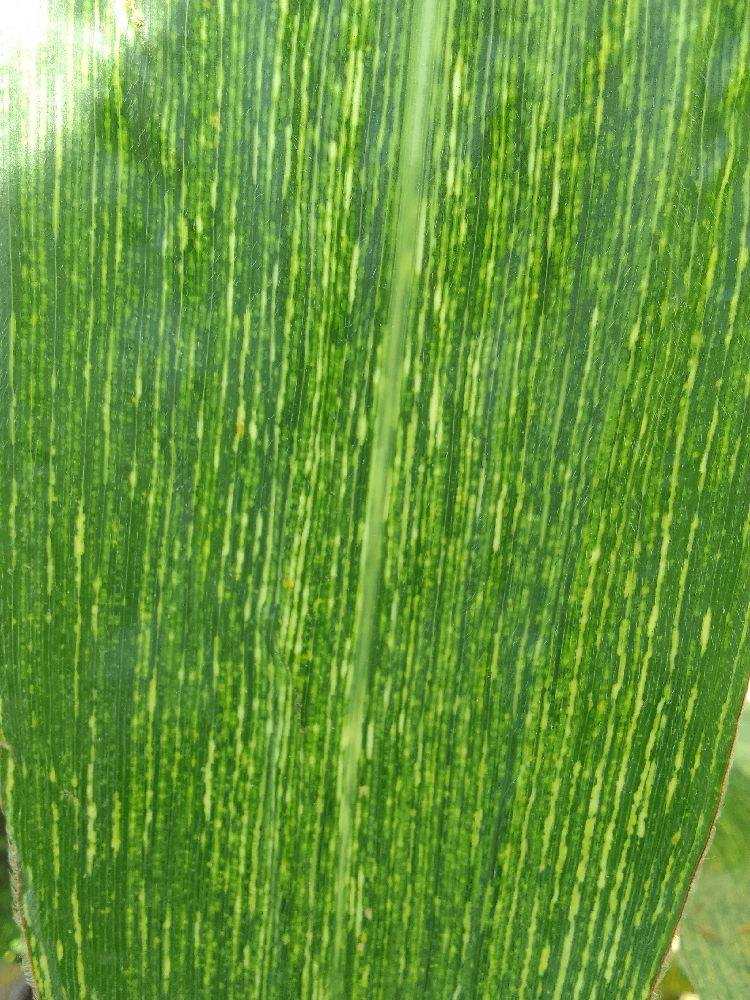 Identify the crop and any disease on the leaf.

maize, maize streak virus
